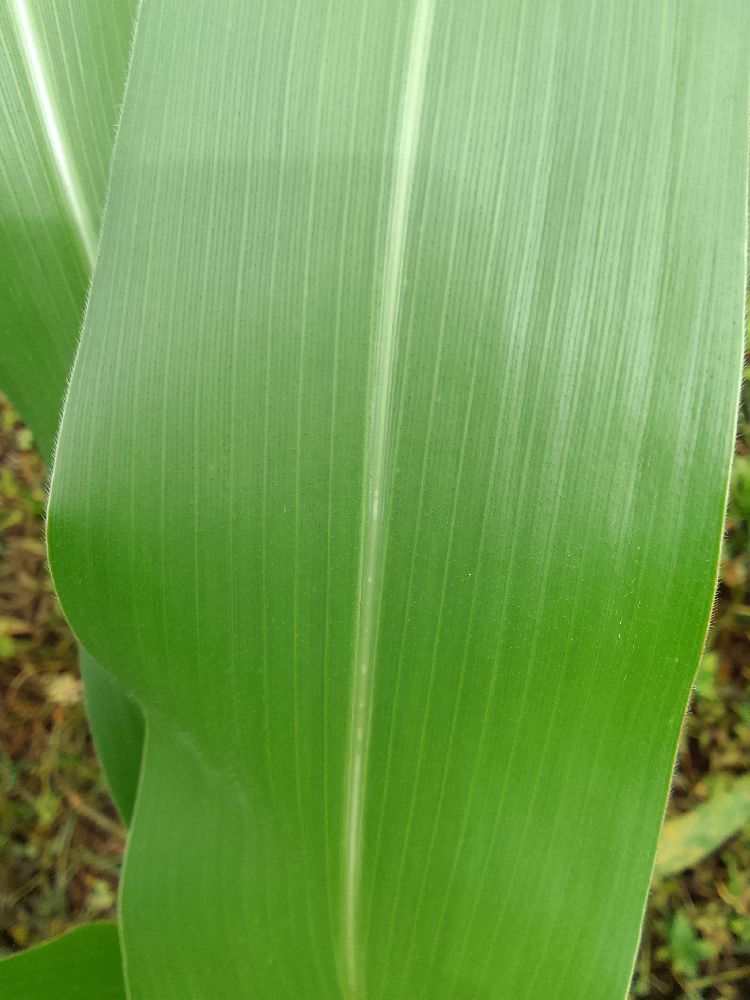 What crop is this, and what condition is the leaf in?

maize, healthy
